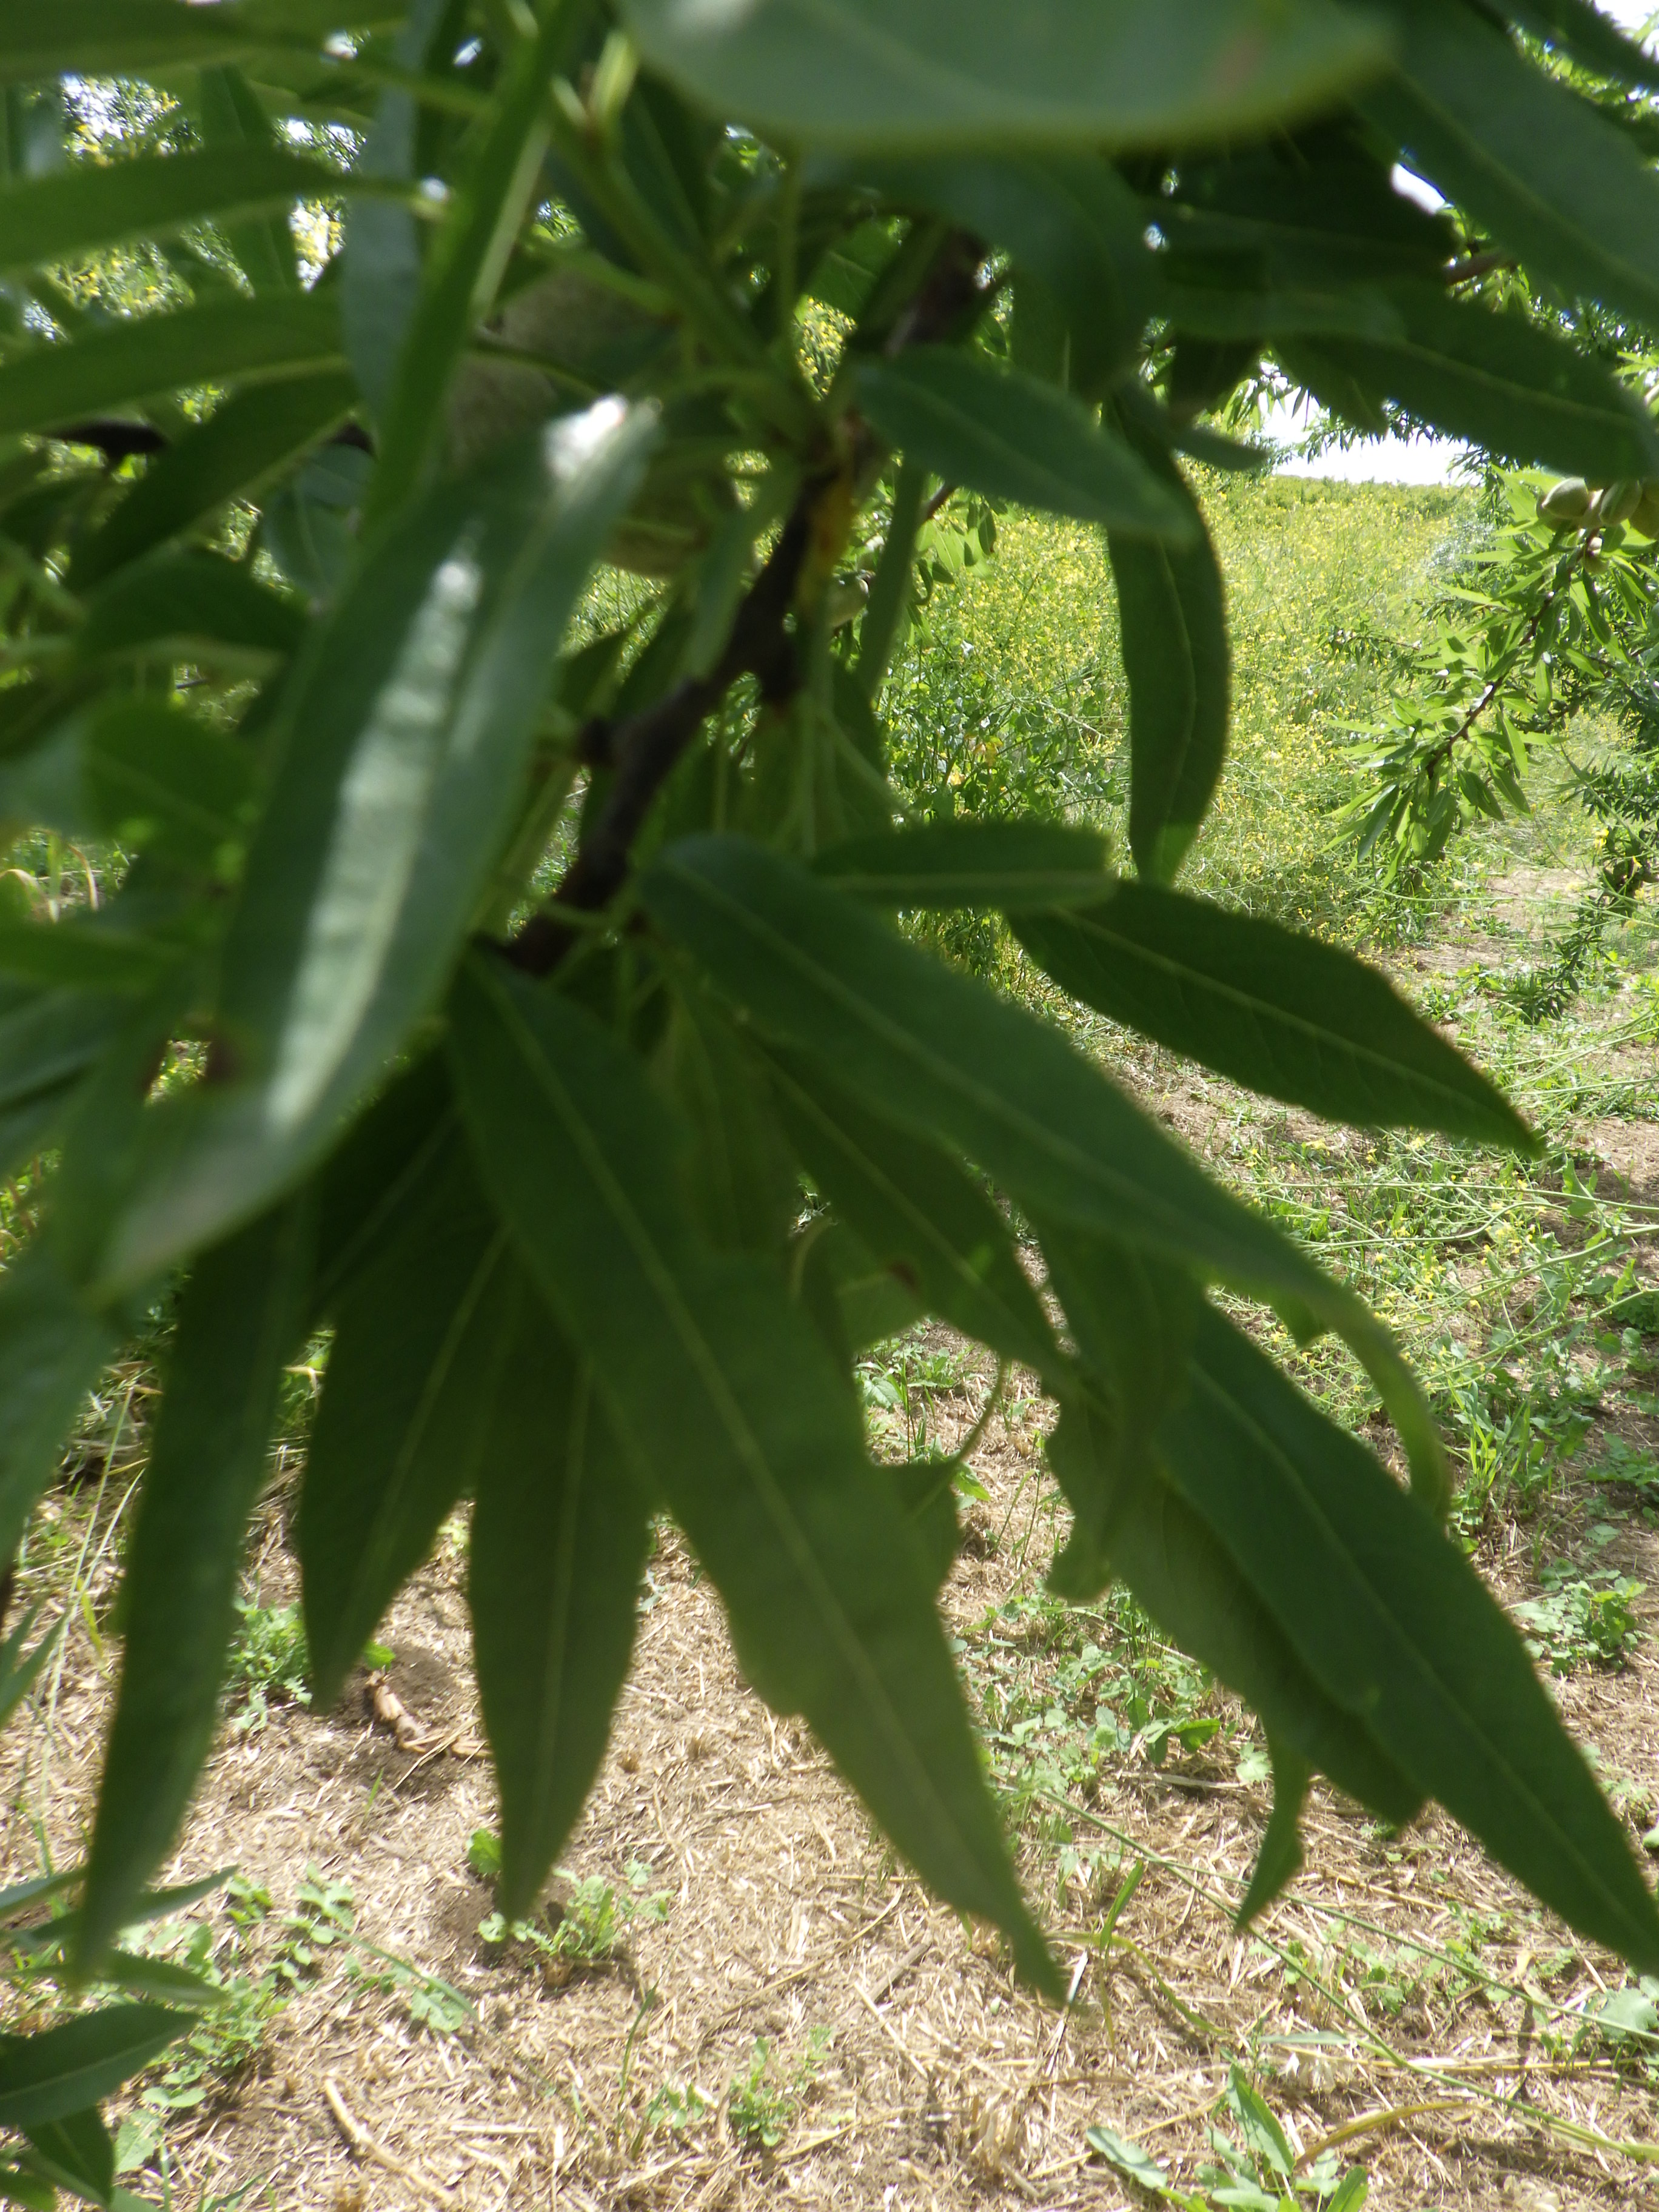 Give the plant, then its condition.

almond, shot hole disease
